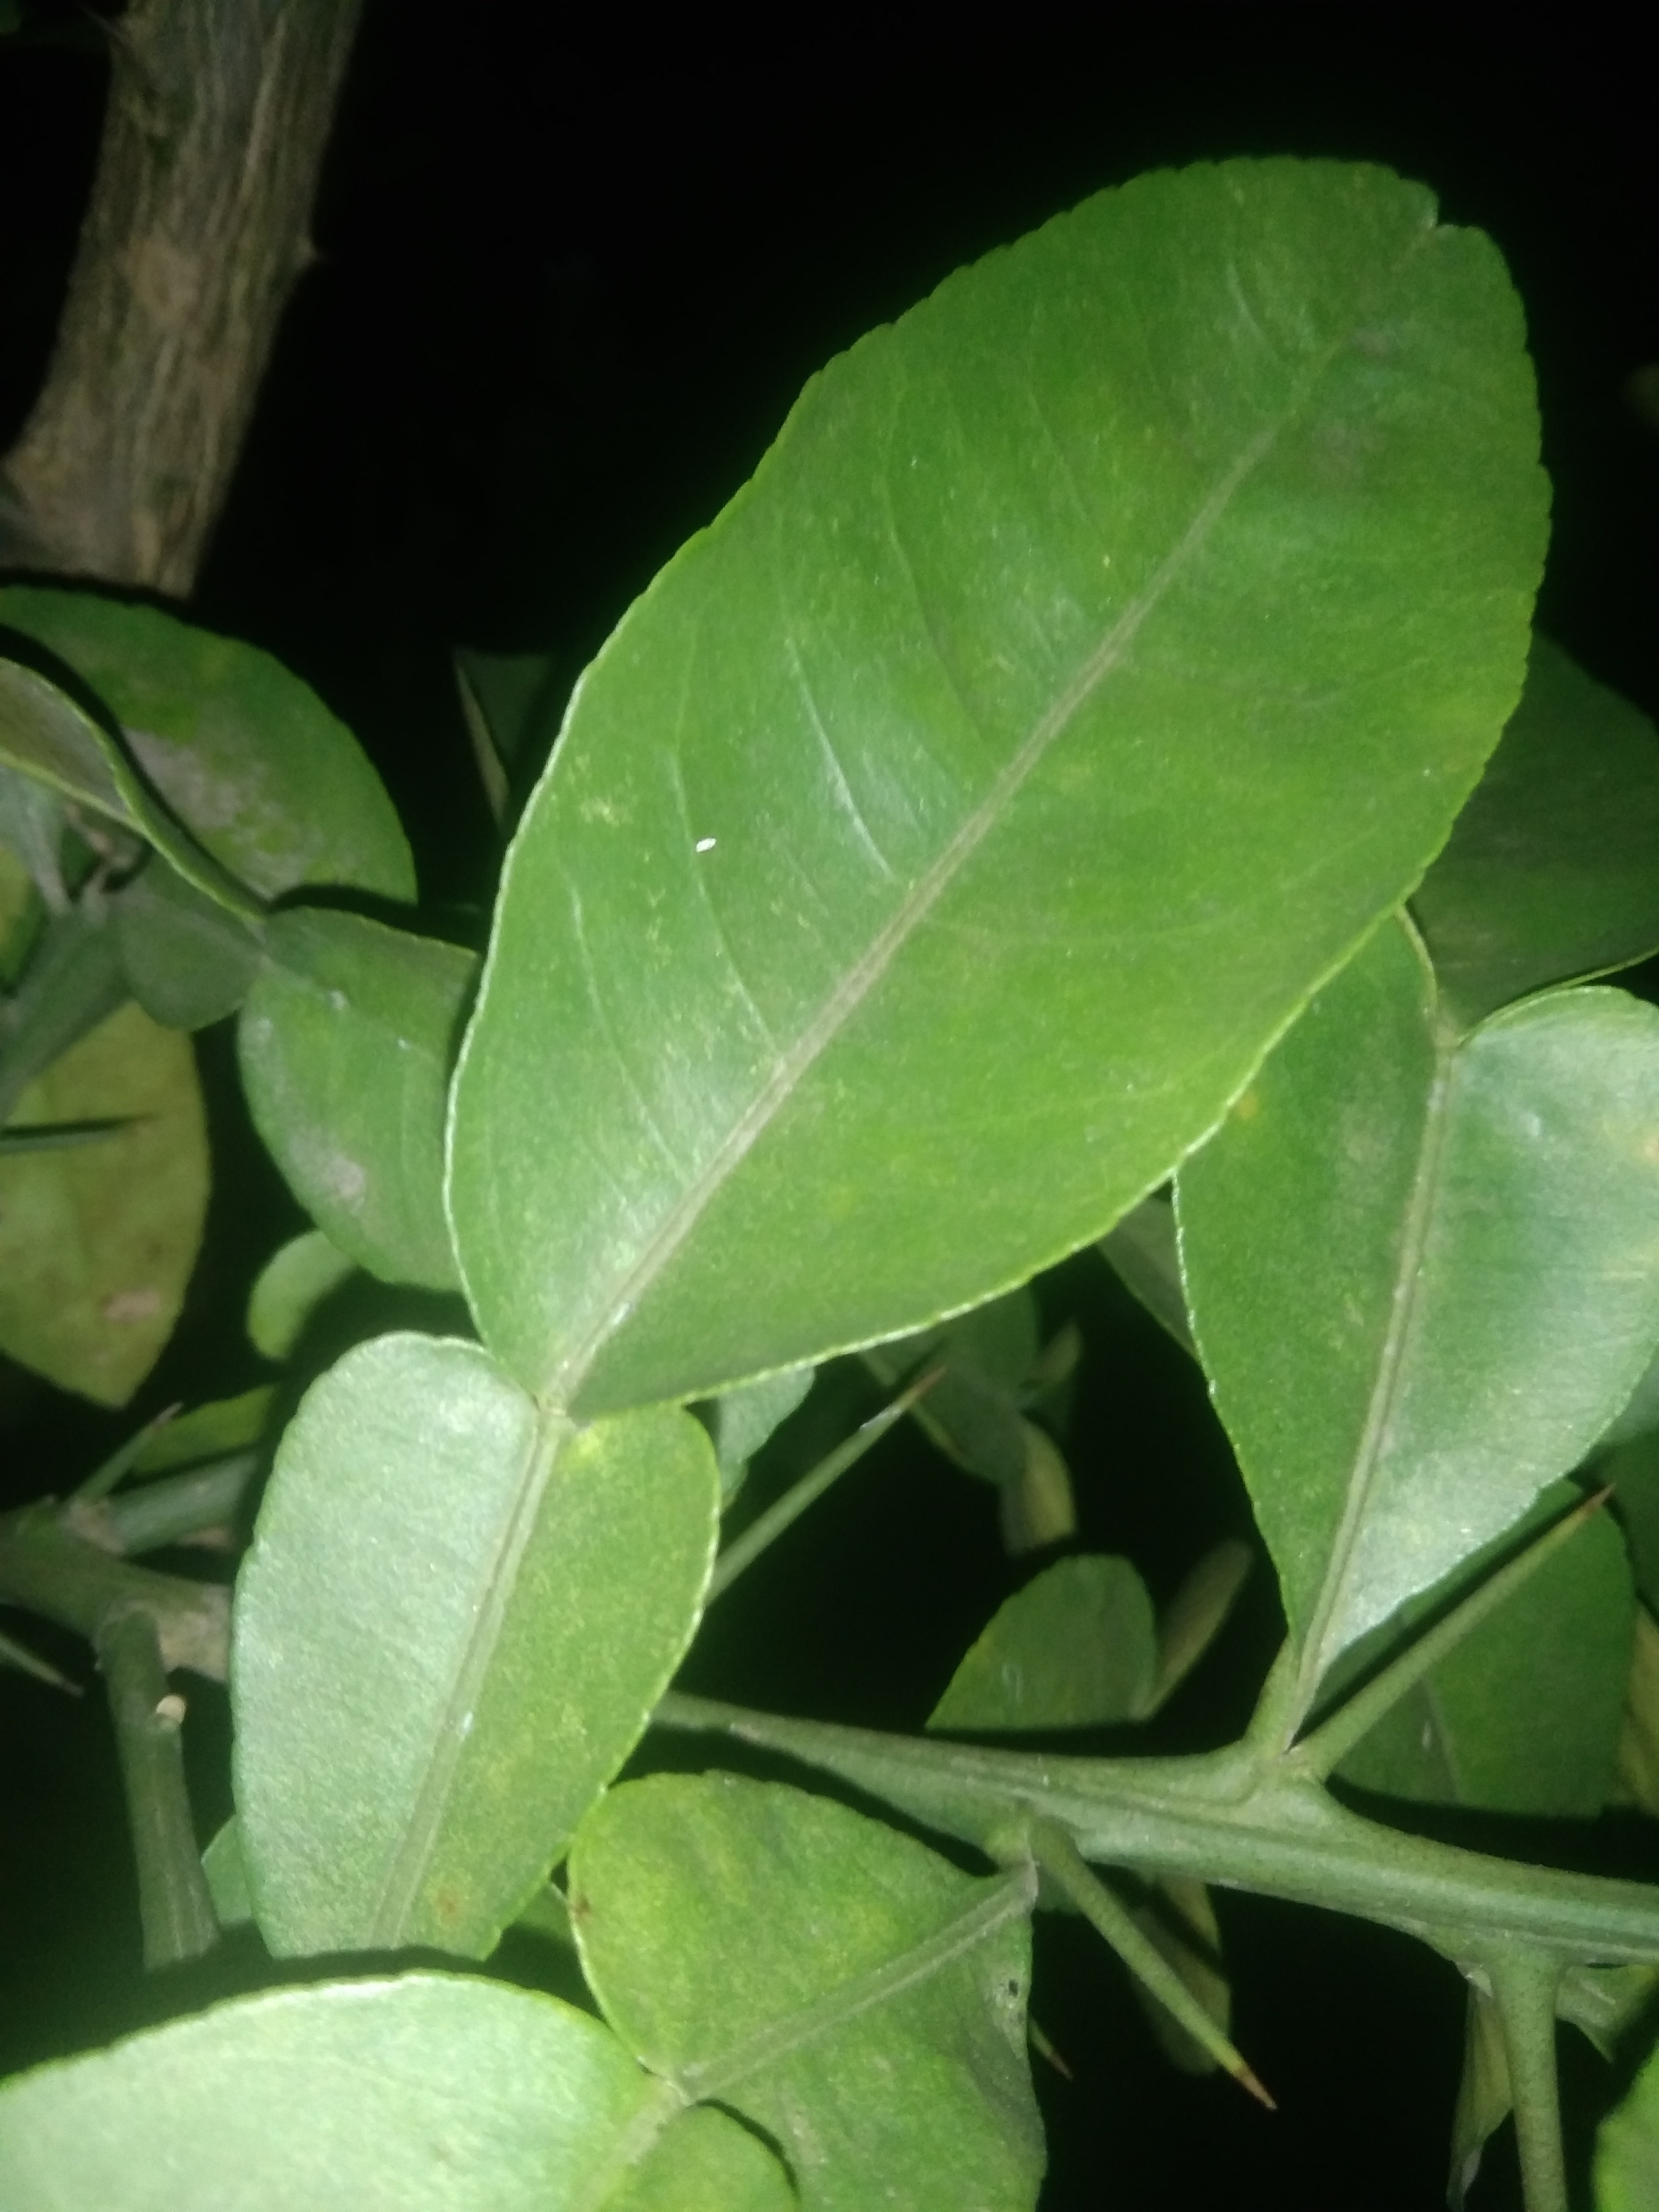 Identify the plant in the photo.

lemon
